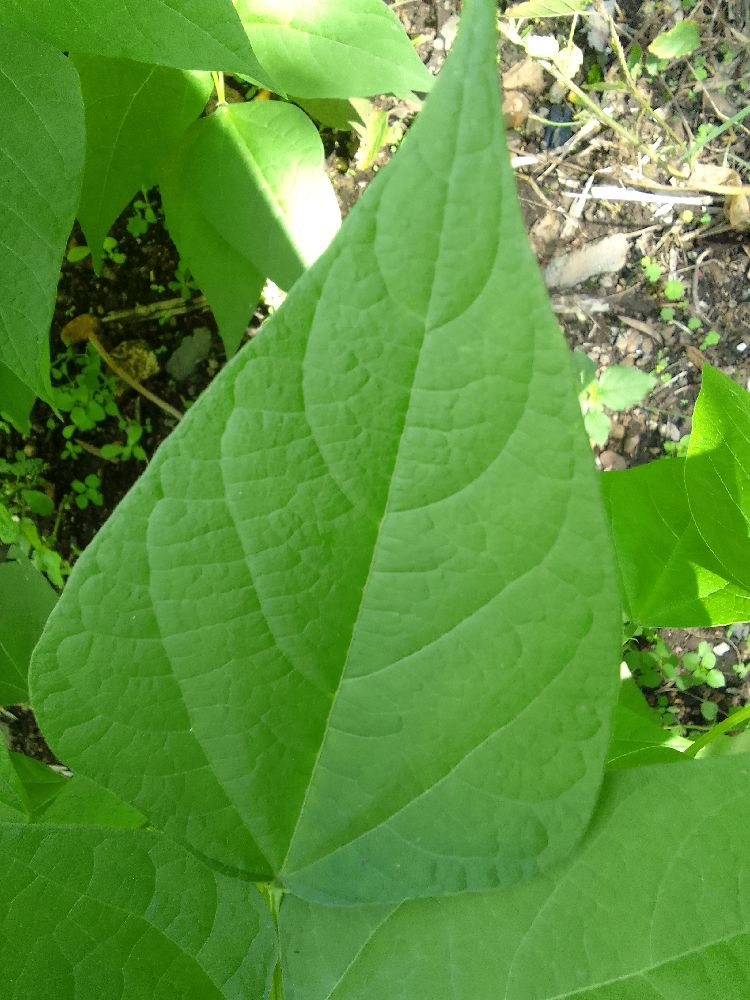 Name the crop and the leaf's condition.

common bean, healthy
